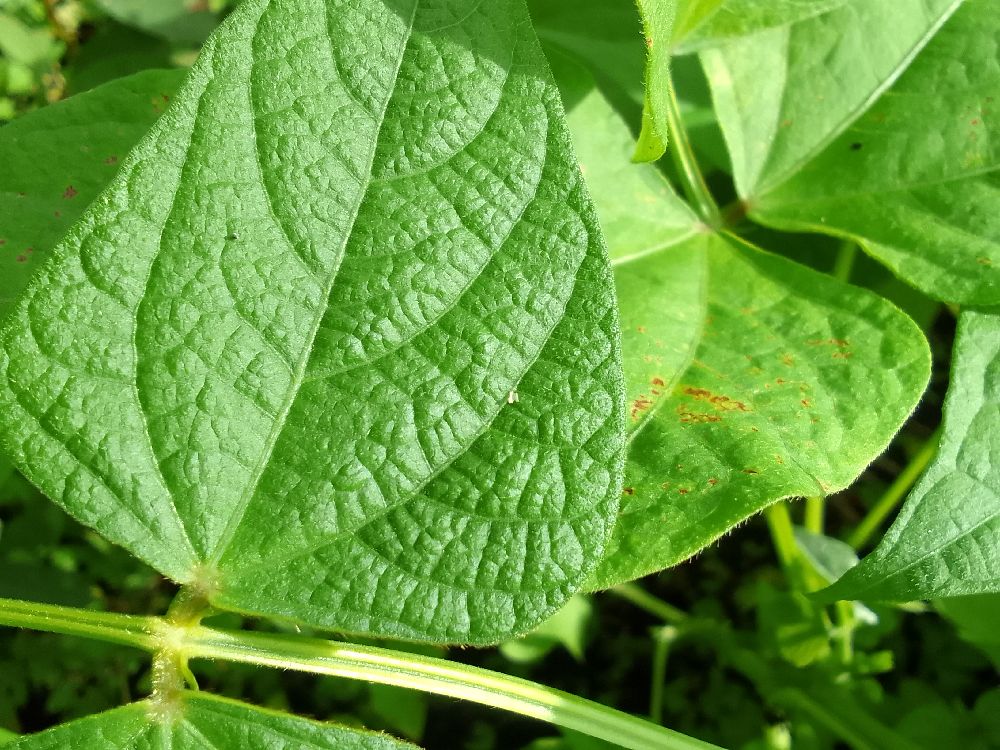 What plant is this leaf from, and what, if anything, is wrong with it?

common bean, healthy
